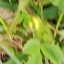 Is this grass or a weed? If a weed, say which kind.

unstructured weed
